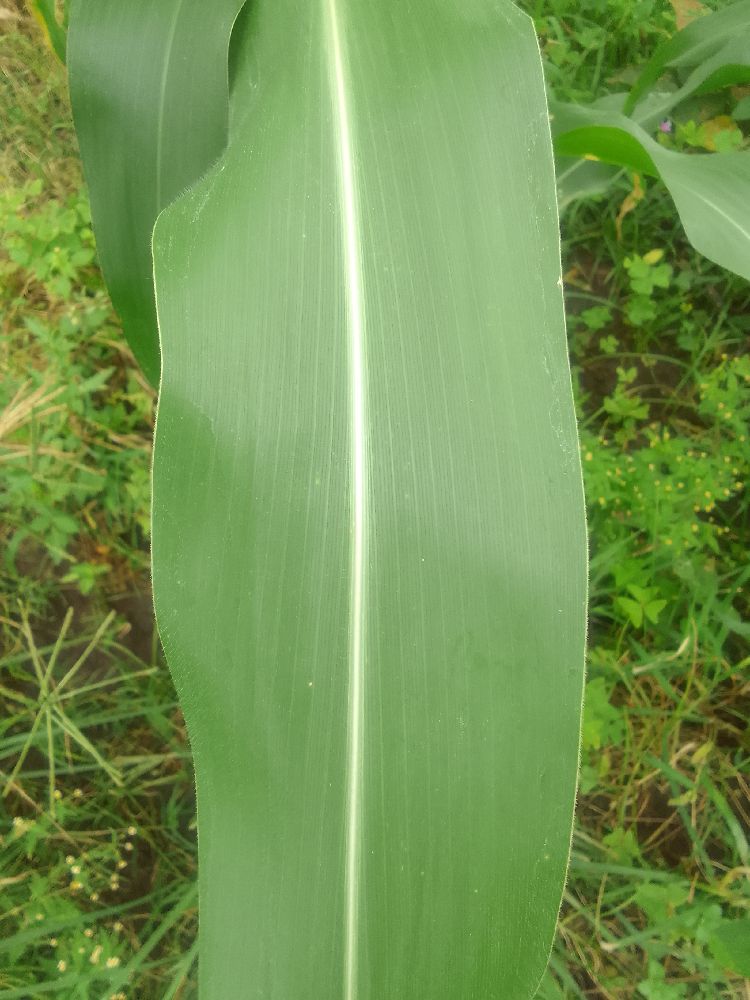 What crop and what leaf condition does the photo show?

maize, healthy
